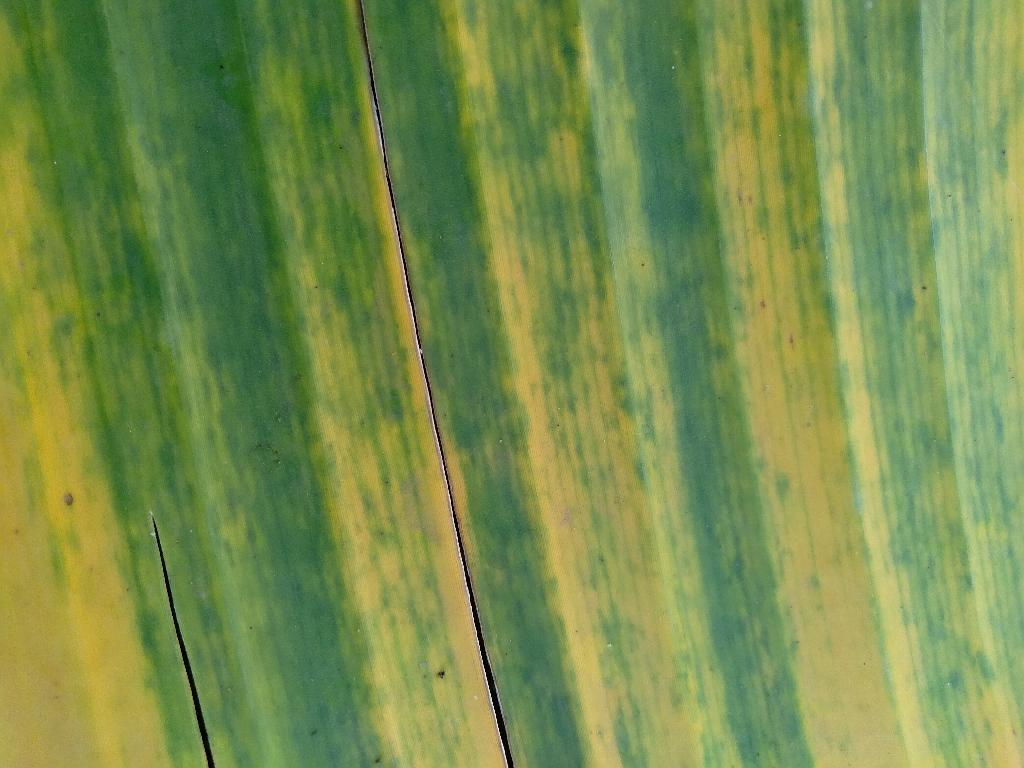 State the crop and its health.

banana, fusarium wilt race 1
